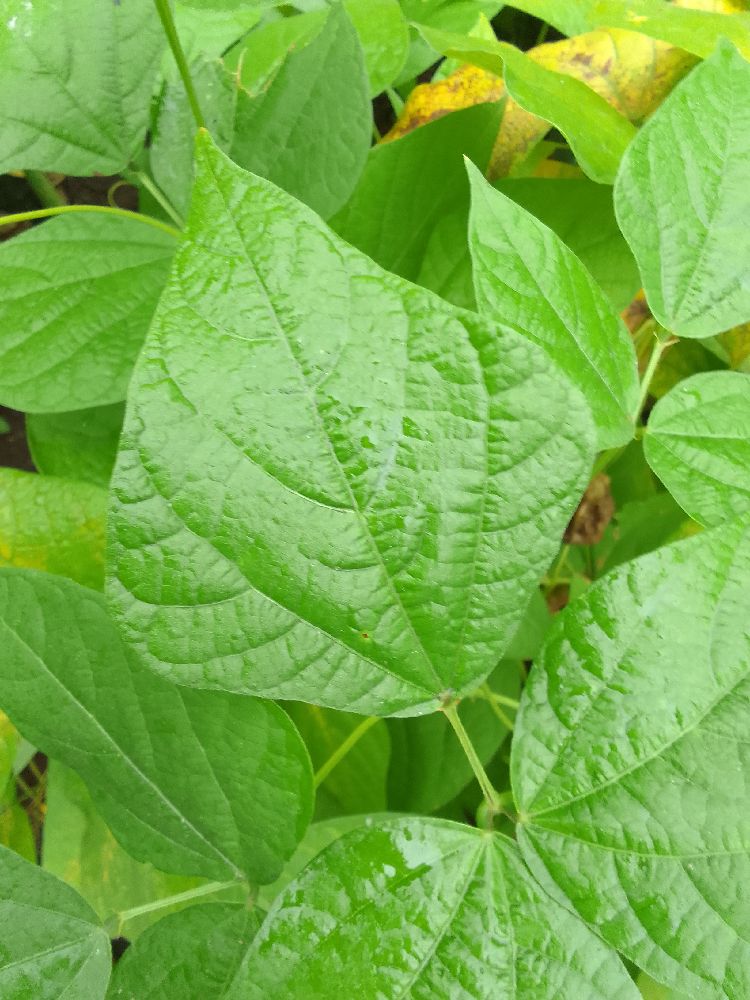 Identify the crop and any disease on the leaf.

common bean, healthy
